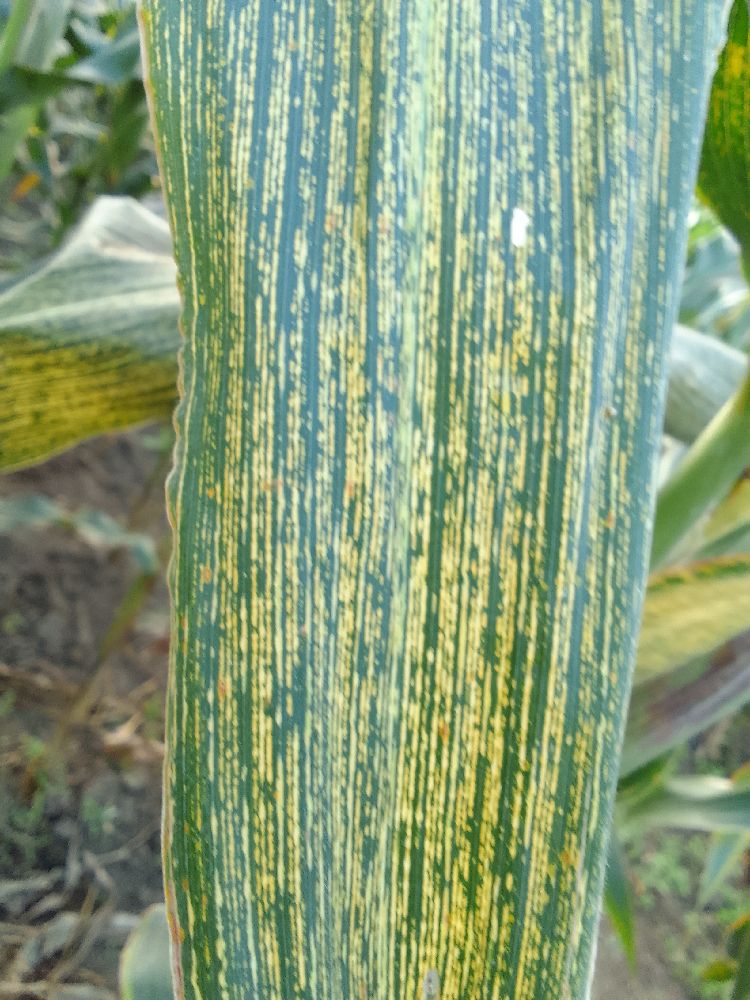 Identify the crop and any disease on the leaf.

maize, maize streak virus
